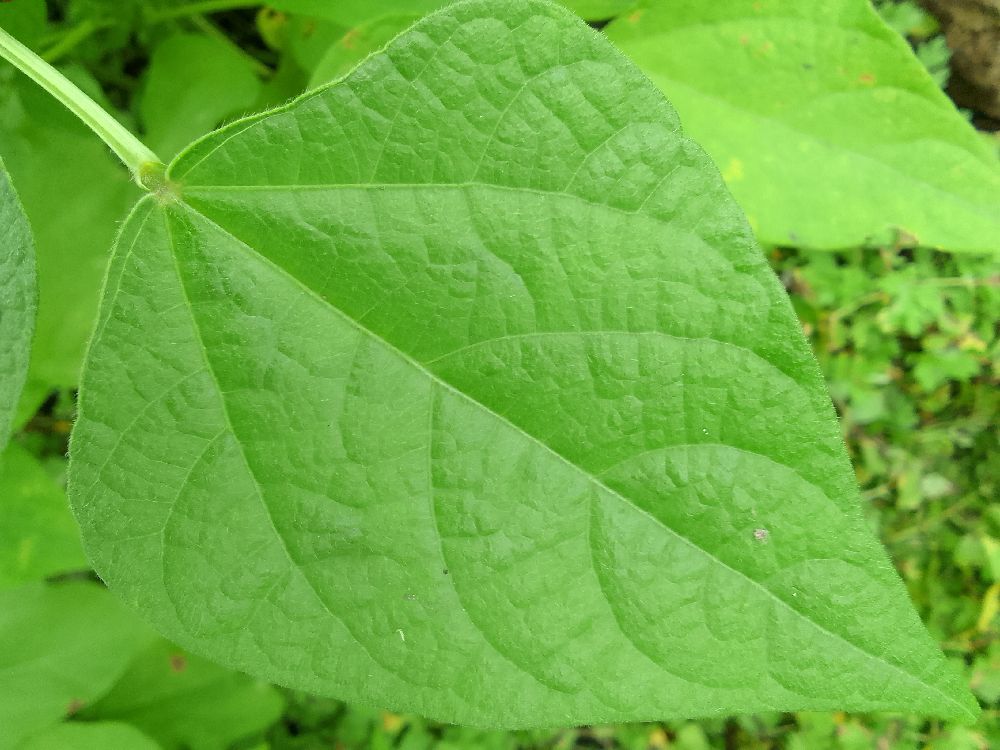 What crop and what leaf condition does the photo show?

common bean, healthy
